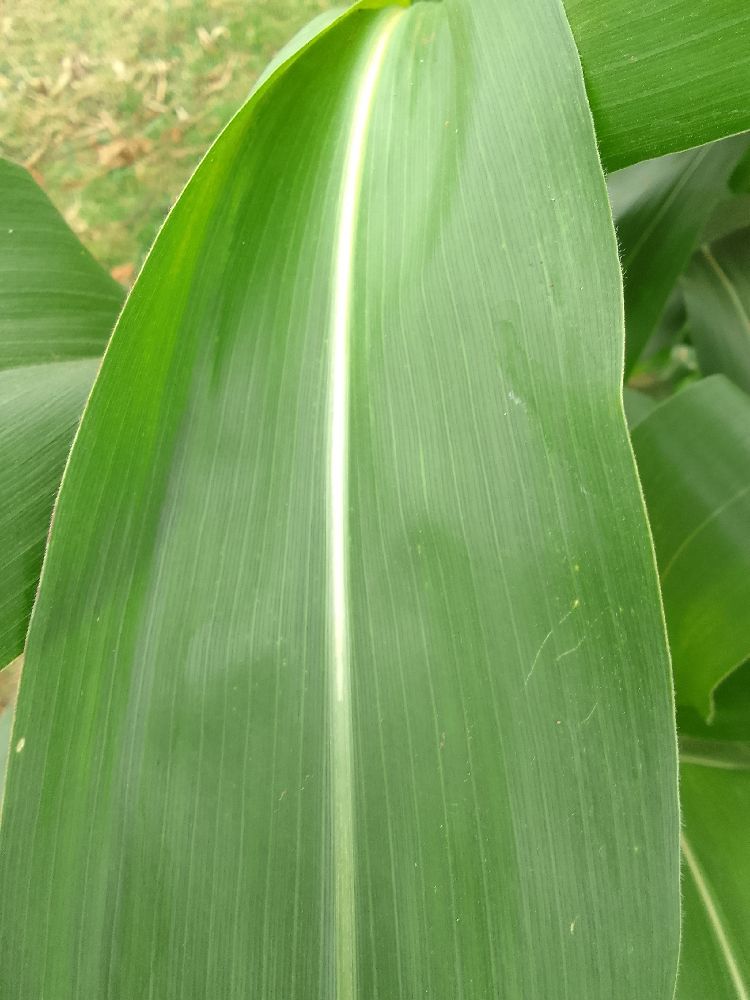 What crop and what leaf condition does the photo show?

maize, healthy
